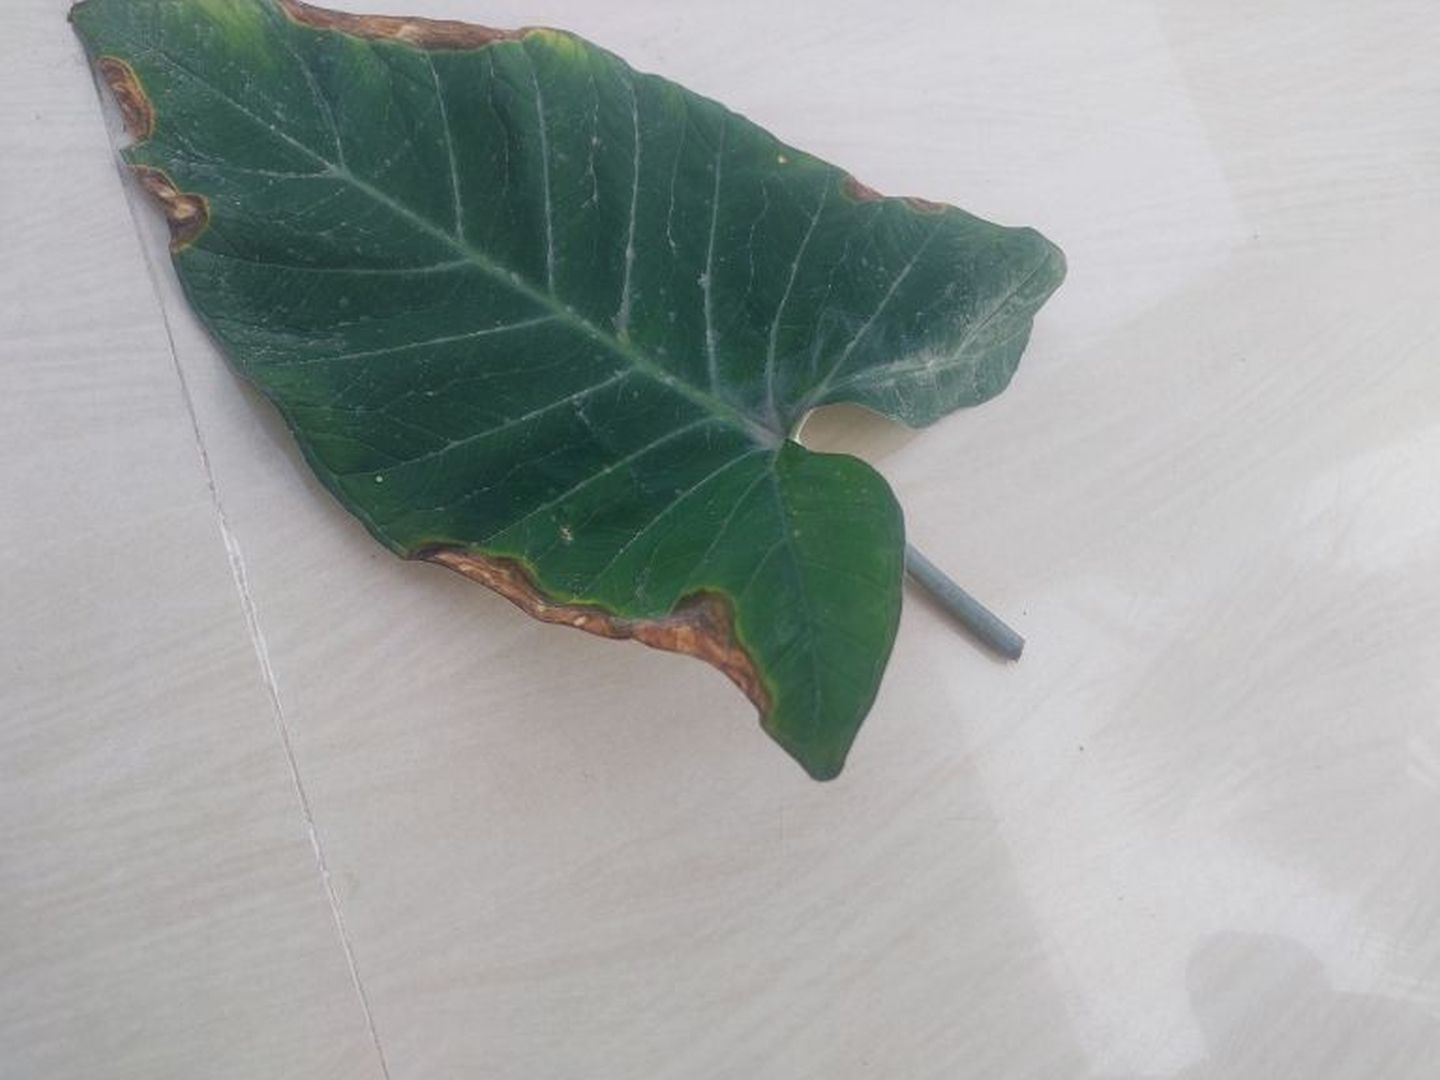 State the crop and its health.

taro, leaf blight
